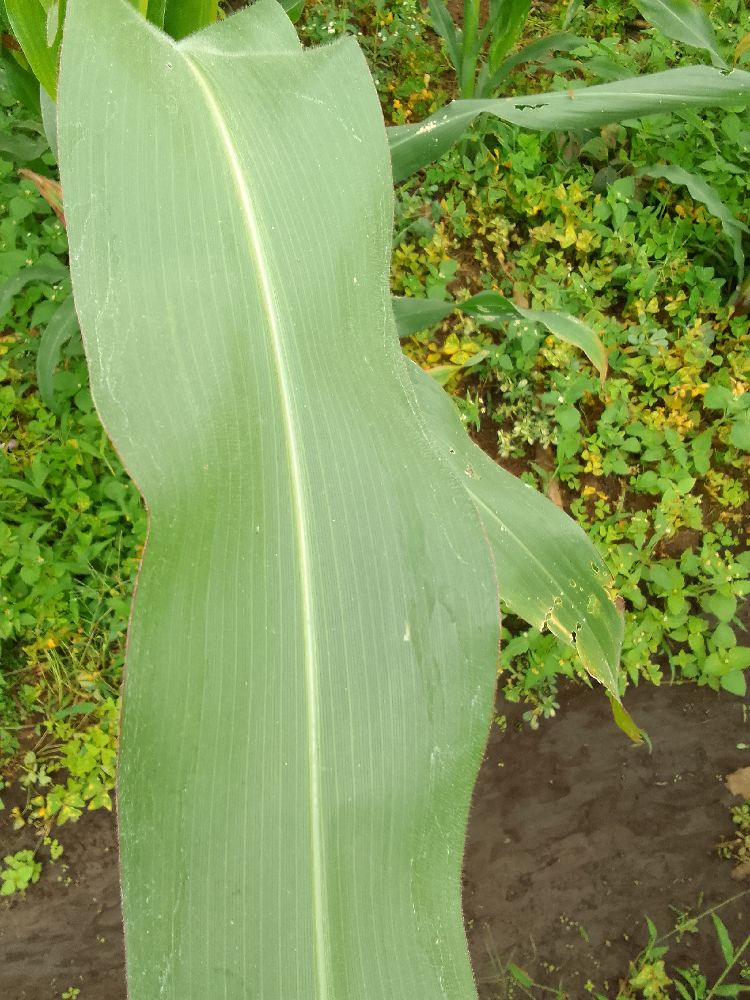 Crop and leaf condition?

maize, healthy
